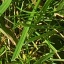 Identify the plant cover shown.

grass
